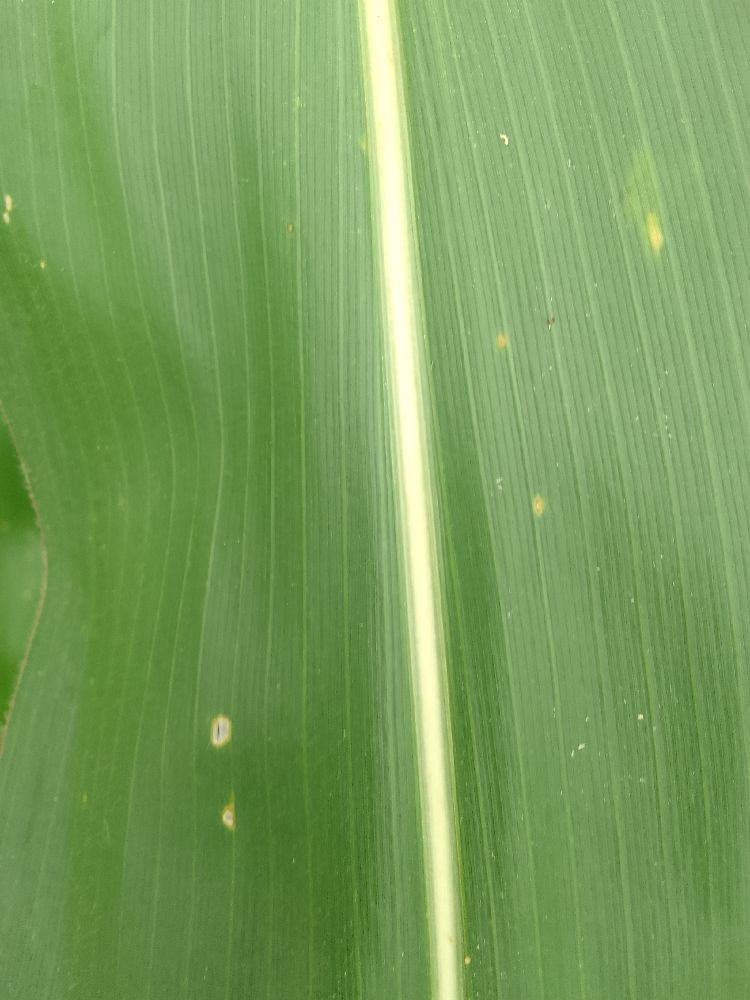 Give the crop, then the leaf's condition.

maize, healthy
